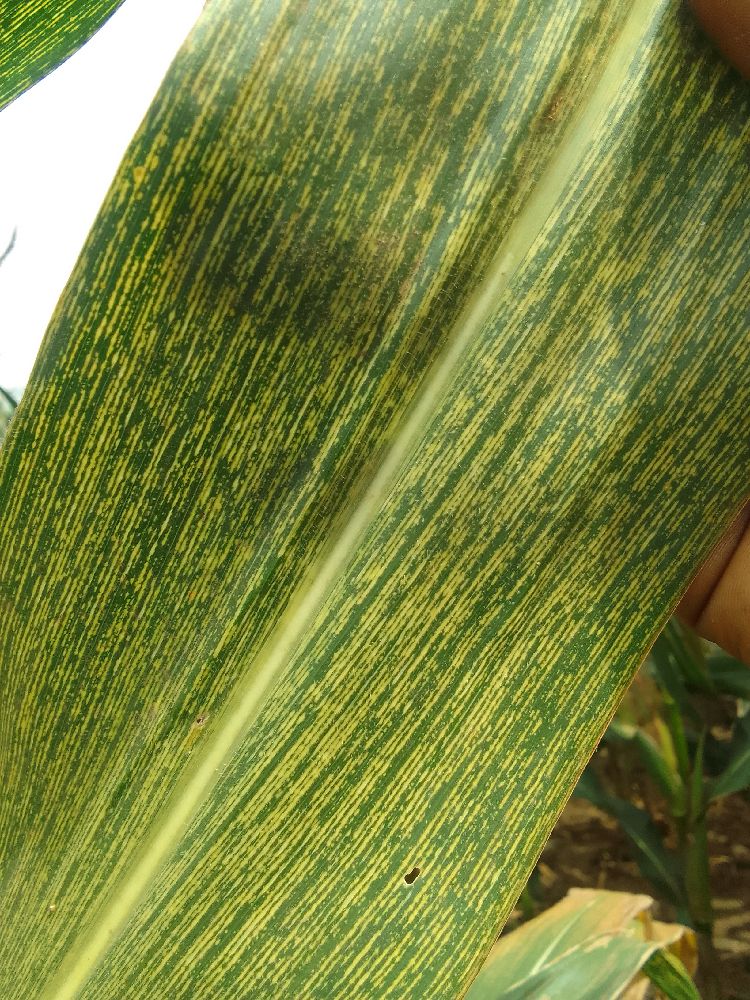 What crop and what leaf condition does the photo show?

maize, maize streak virus
